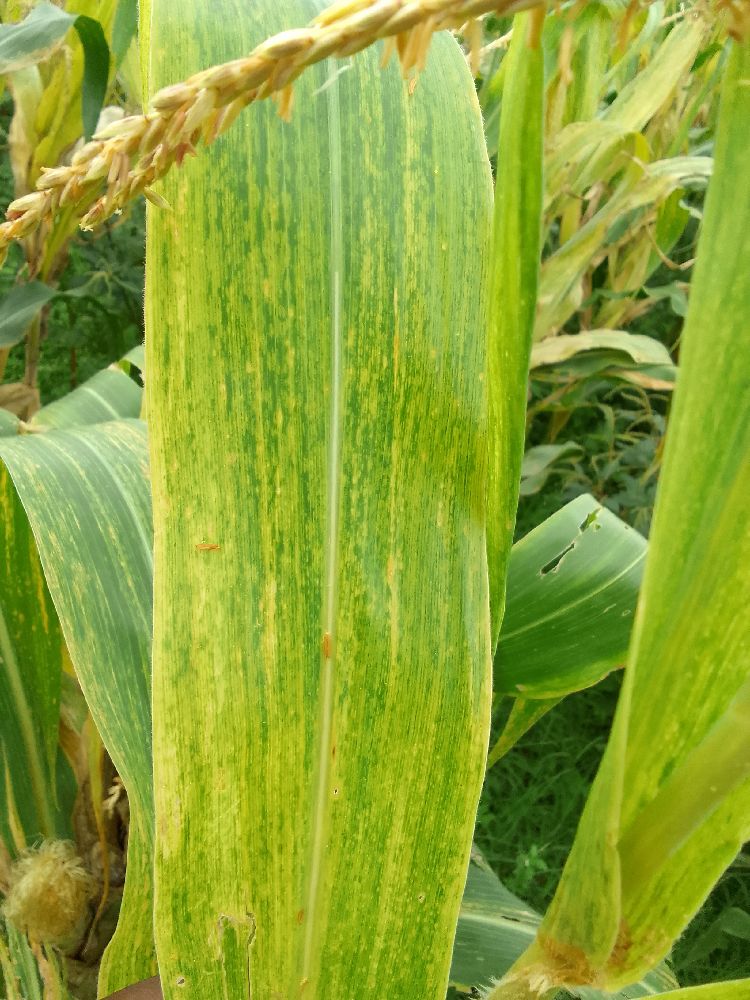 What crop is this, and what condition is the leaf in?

maize, maize lethal necrosis
